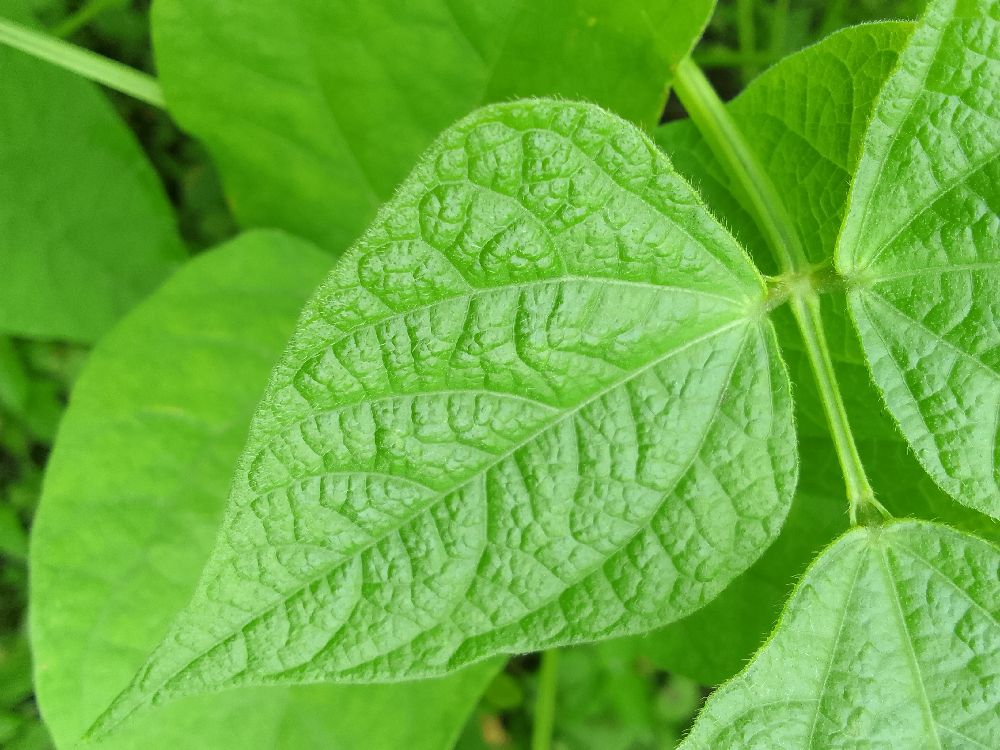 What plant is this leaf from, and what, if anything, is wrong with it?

common bean, healthy
